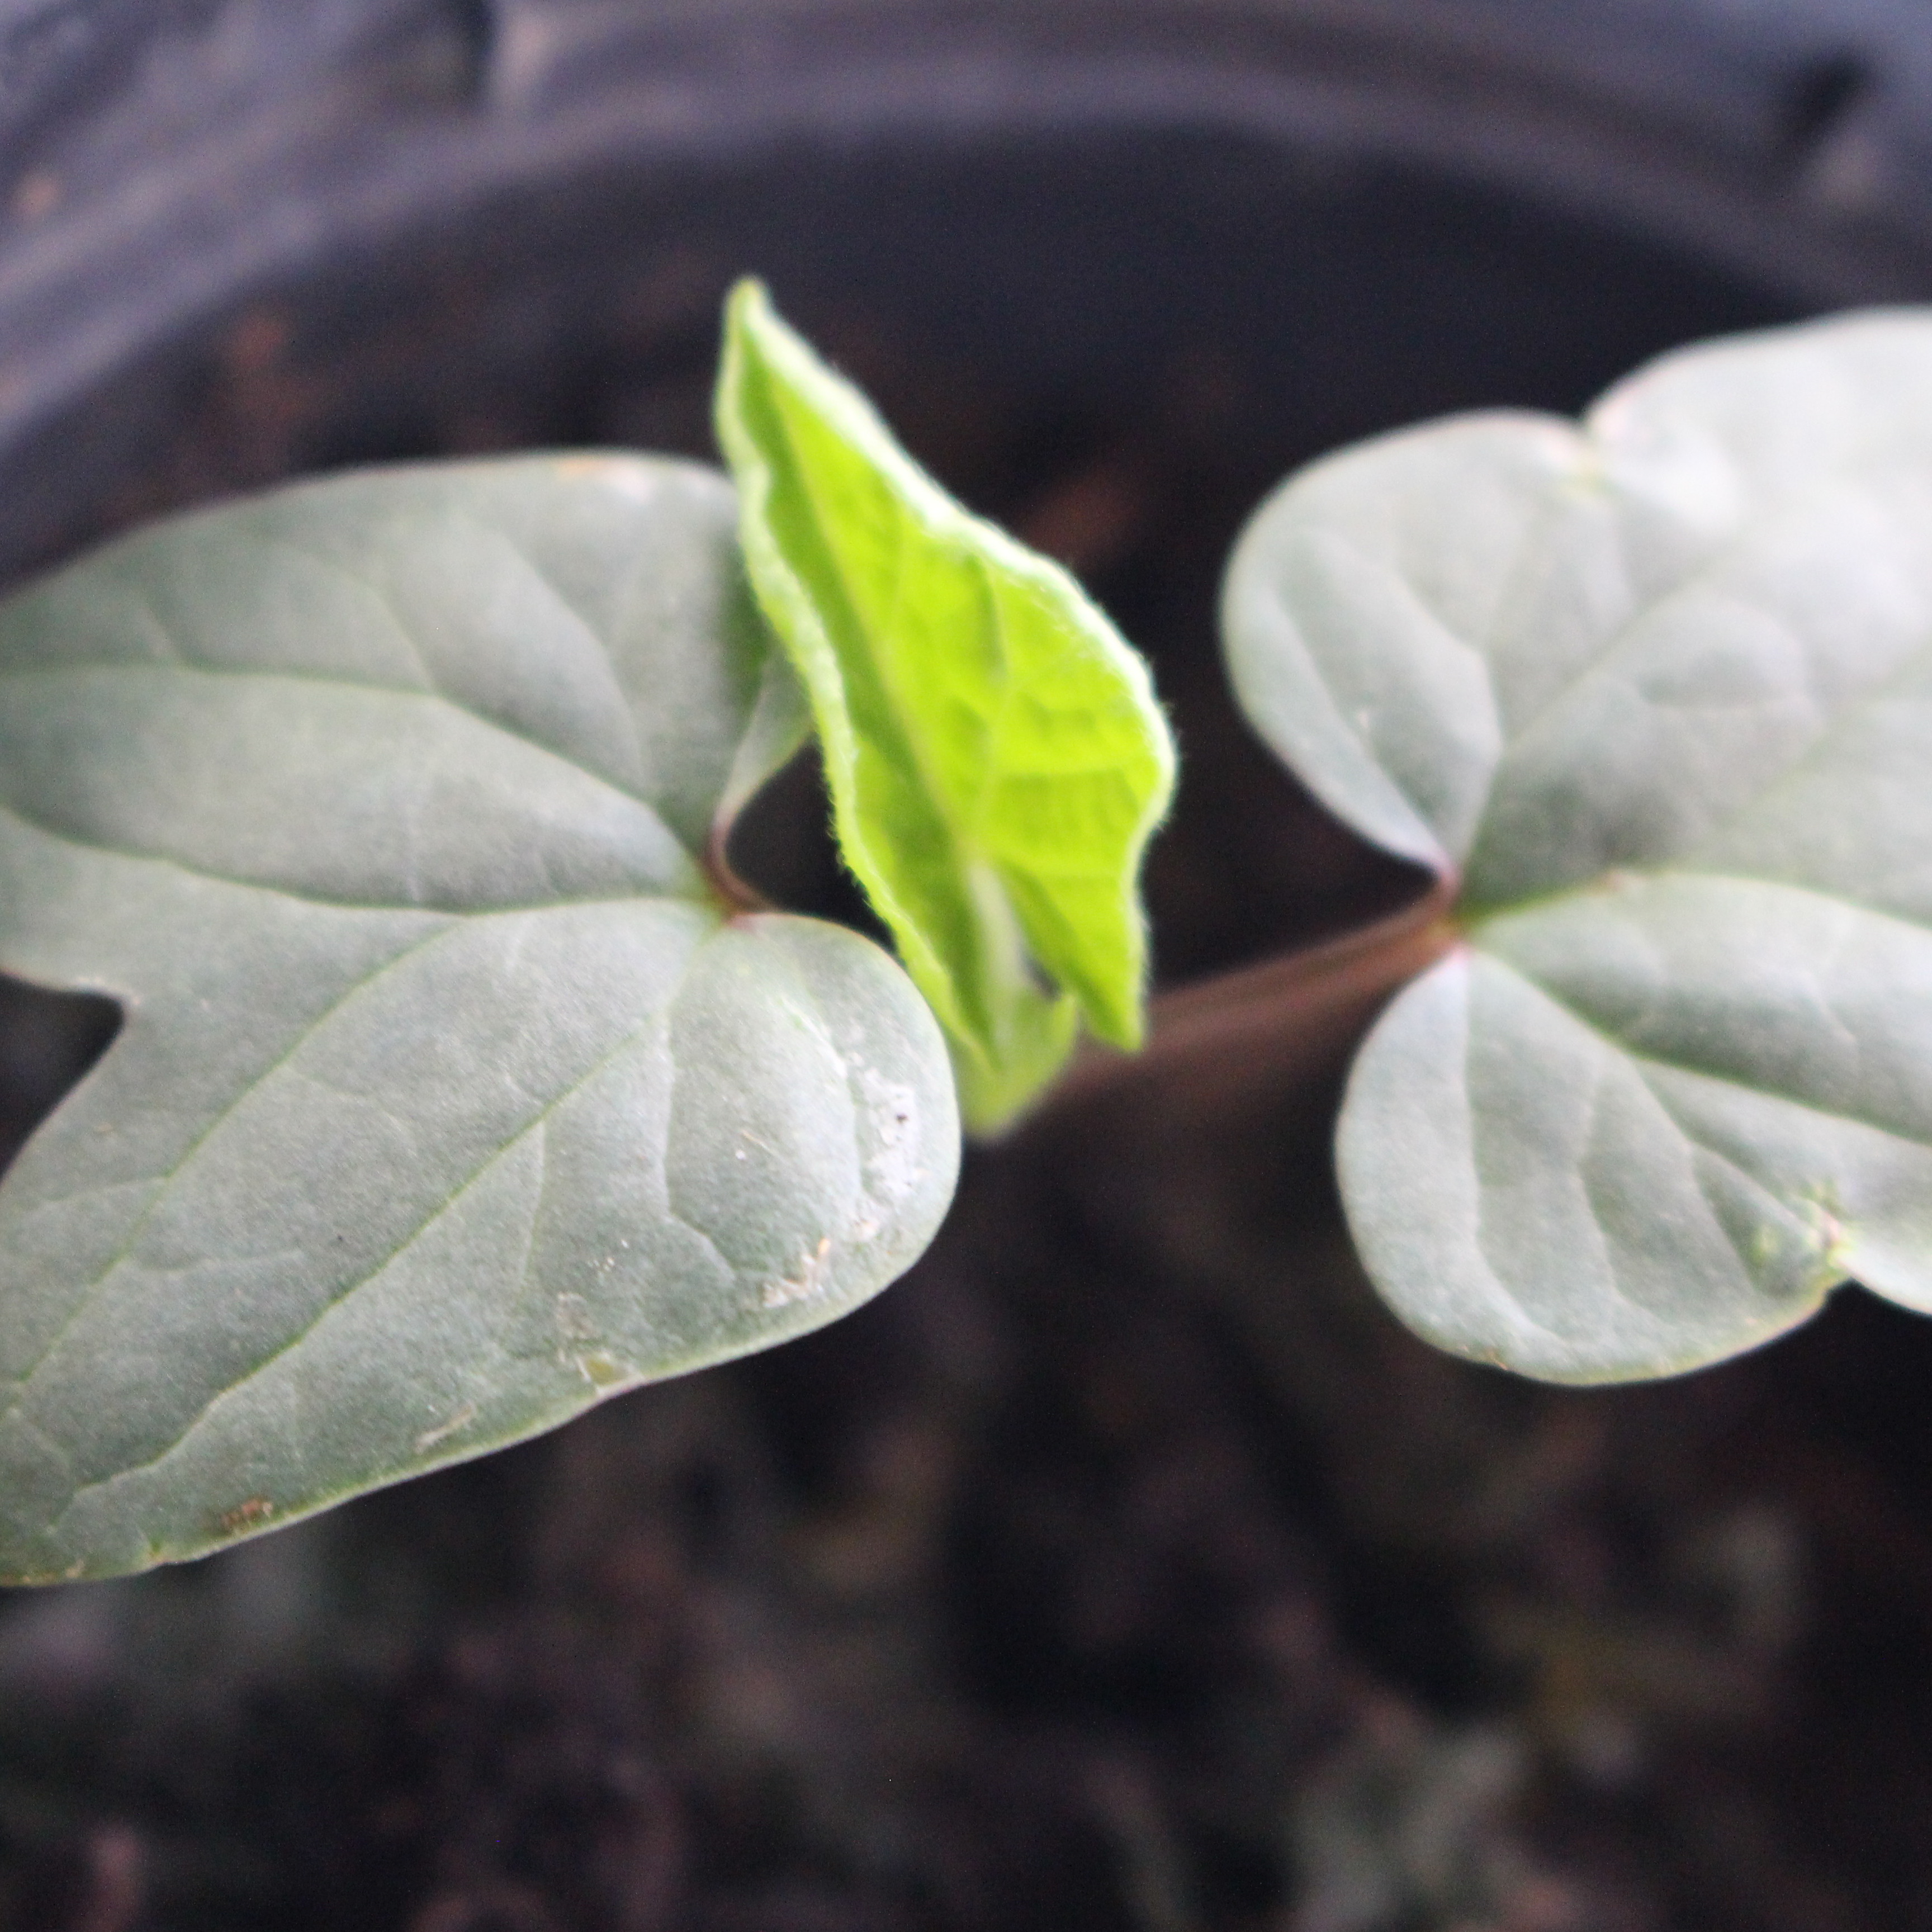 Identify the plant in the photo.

Convolvulus arvensis
